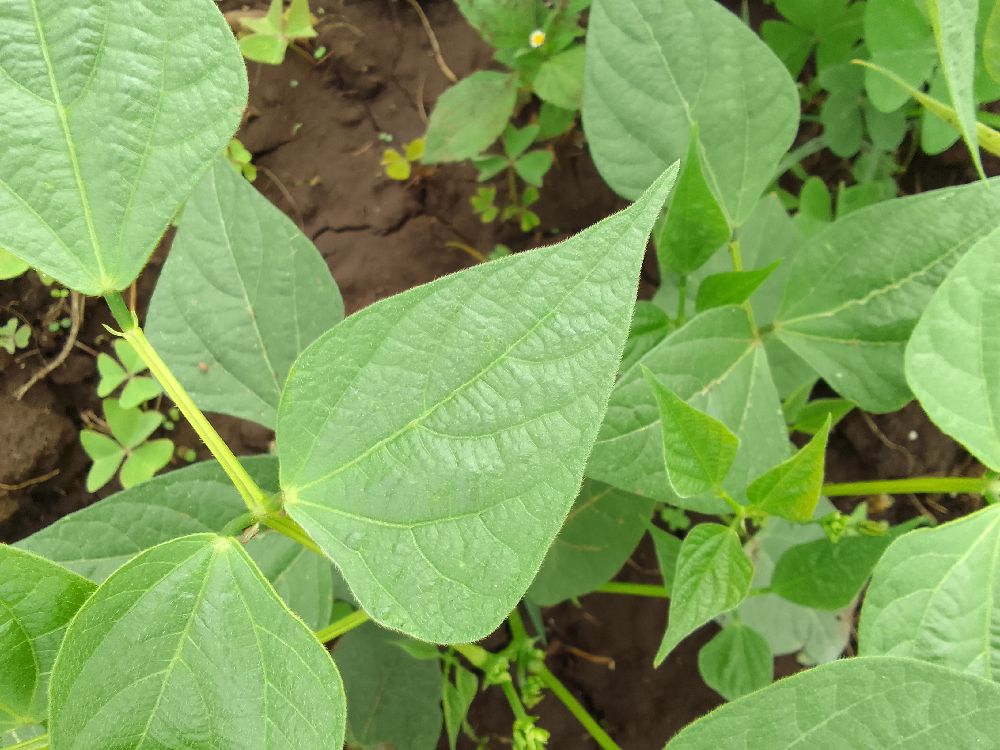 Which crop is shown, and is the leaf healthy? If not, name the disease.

common bean, healthy
